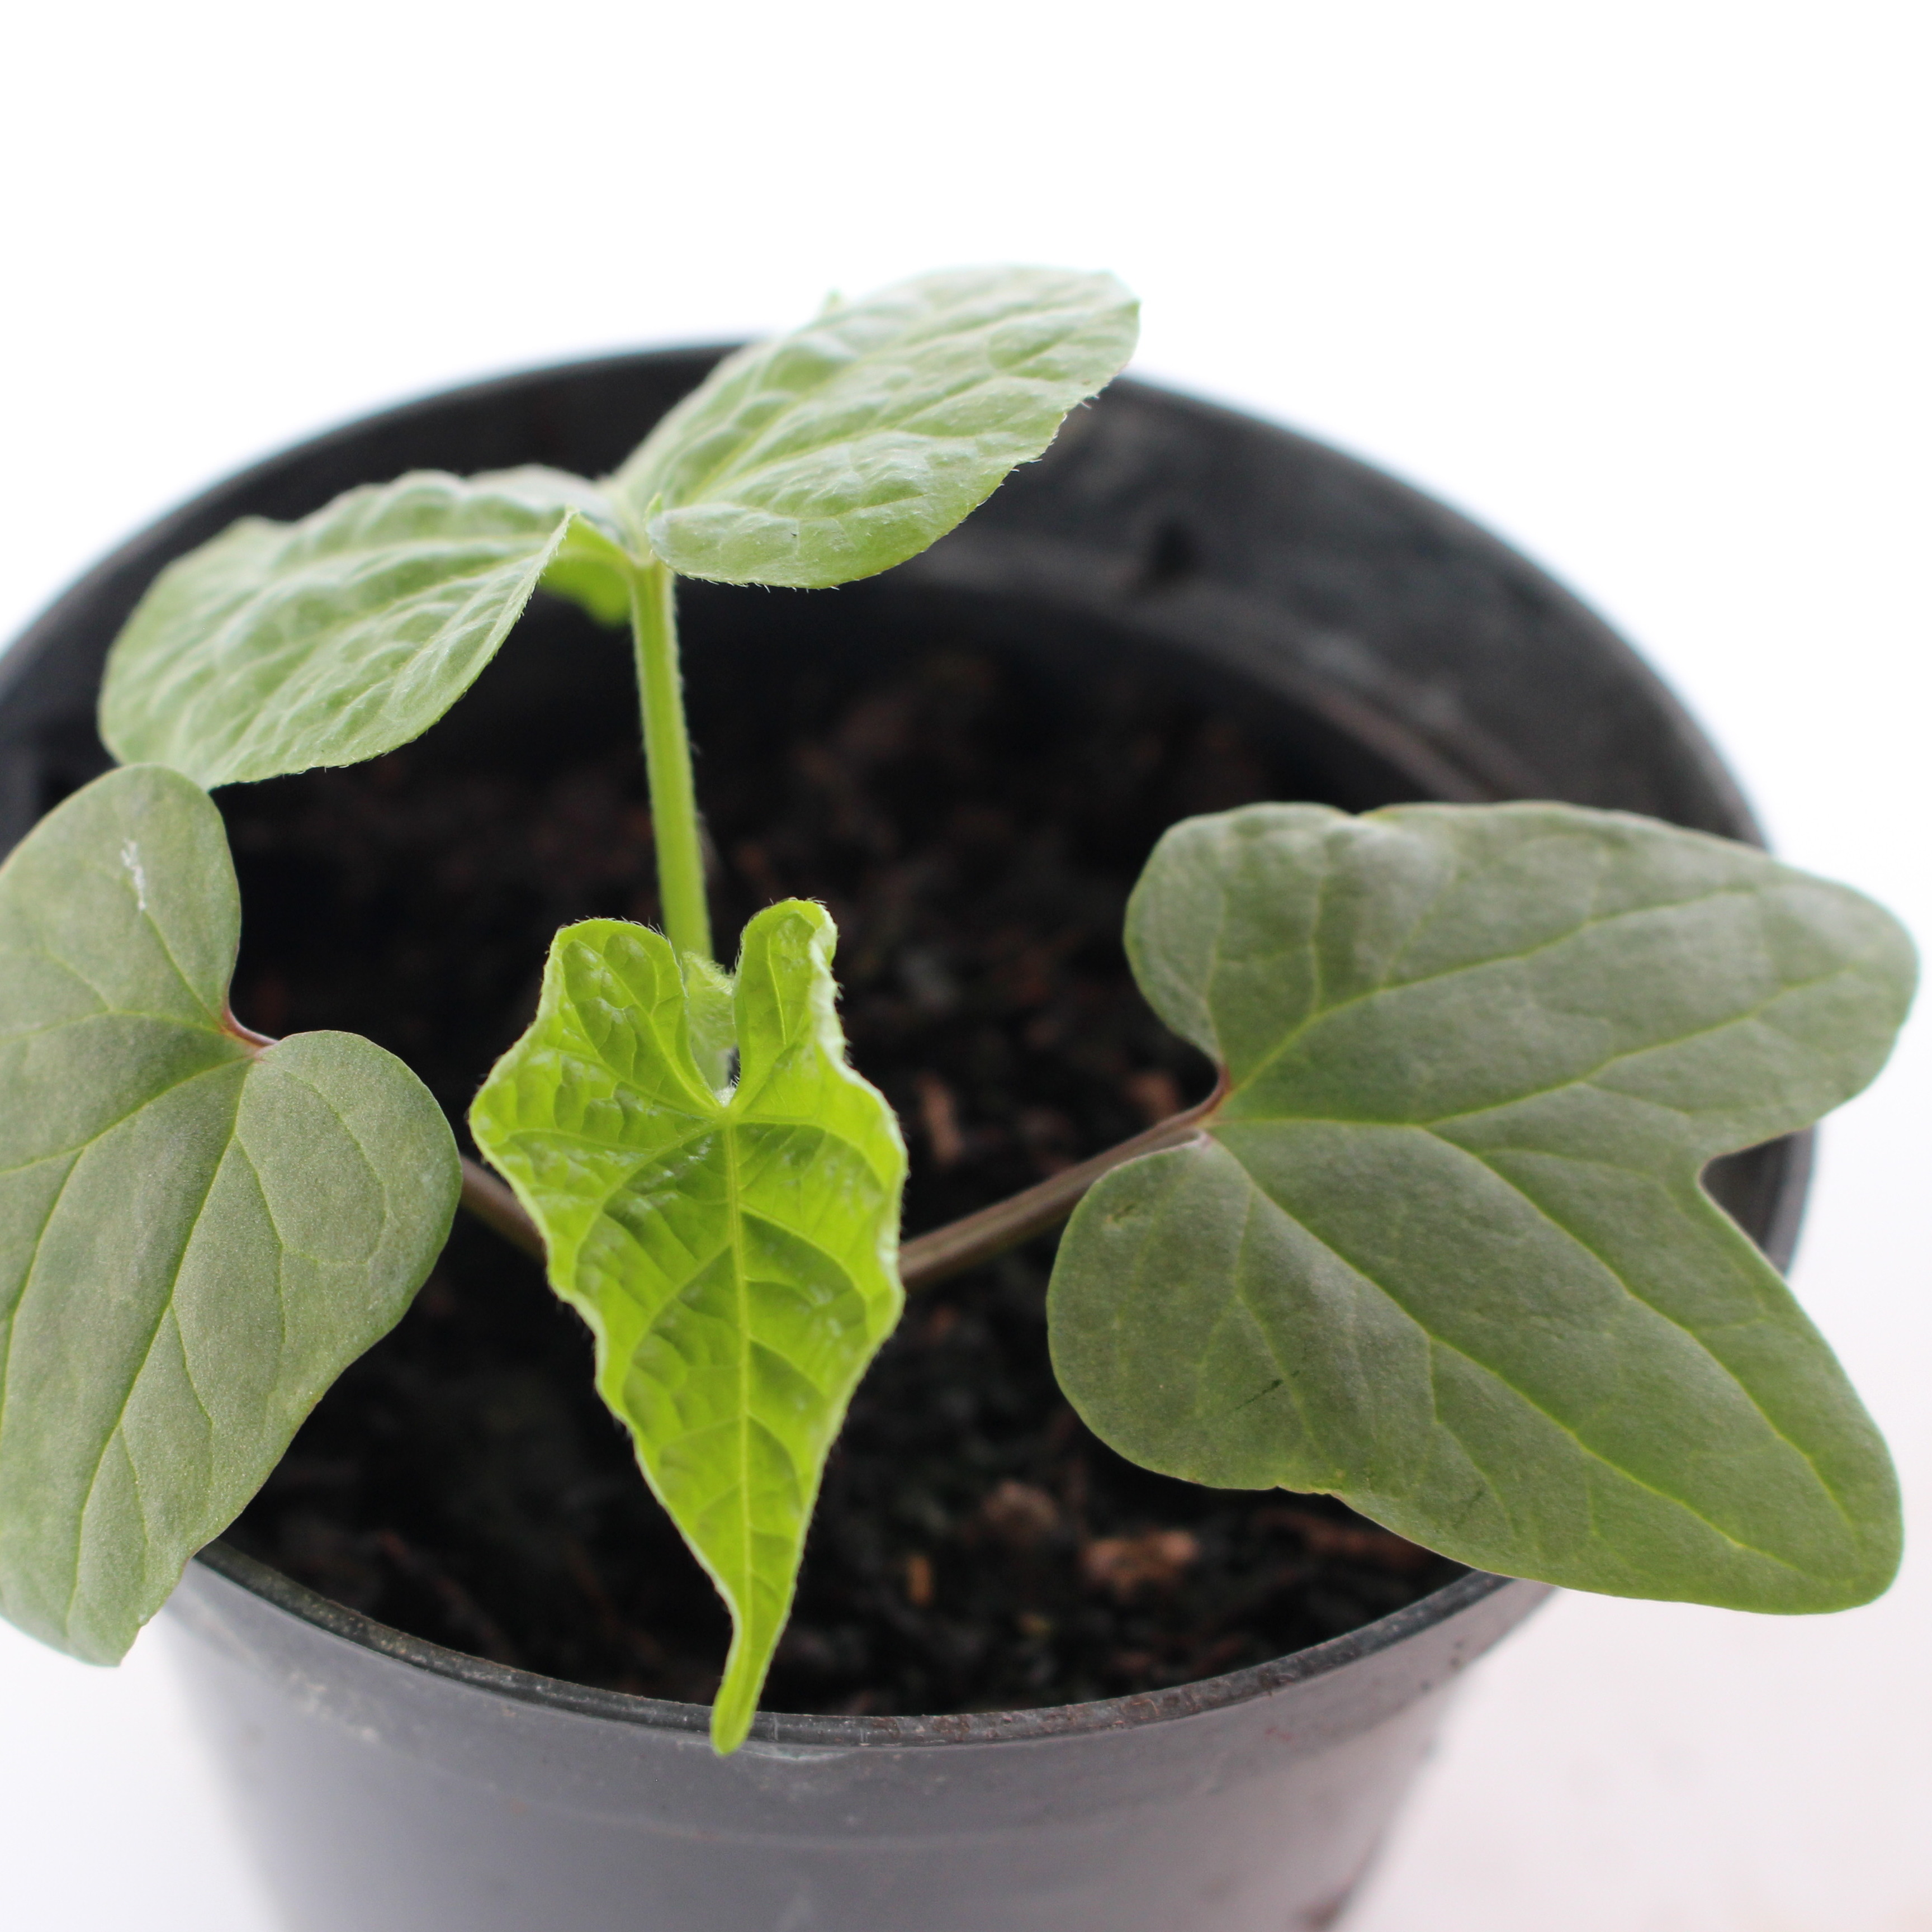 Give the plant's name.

Convolvulus arvensis
